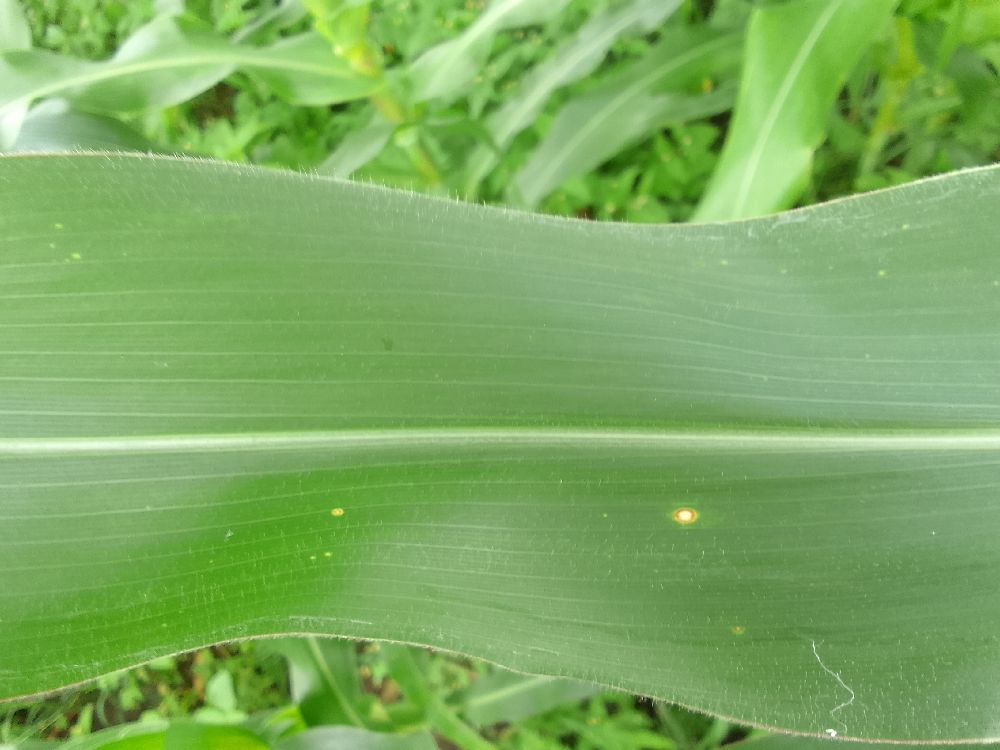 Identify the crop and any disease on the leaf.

maize, healthy
